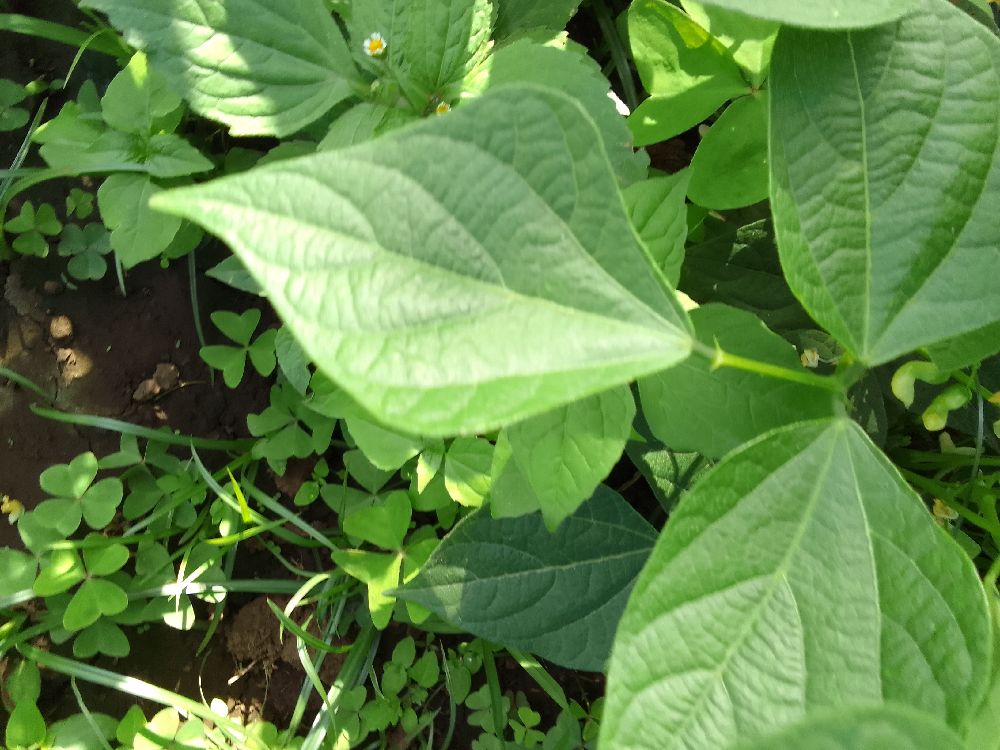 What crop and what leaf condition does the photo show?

common bean, healthy
